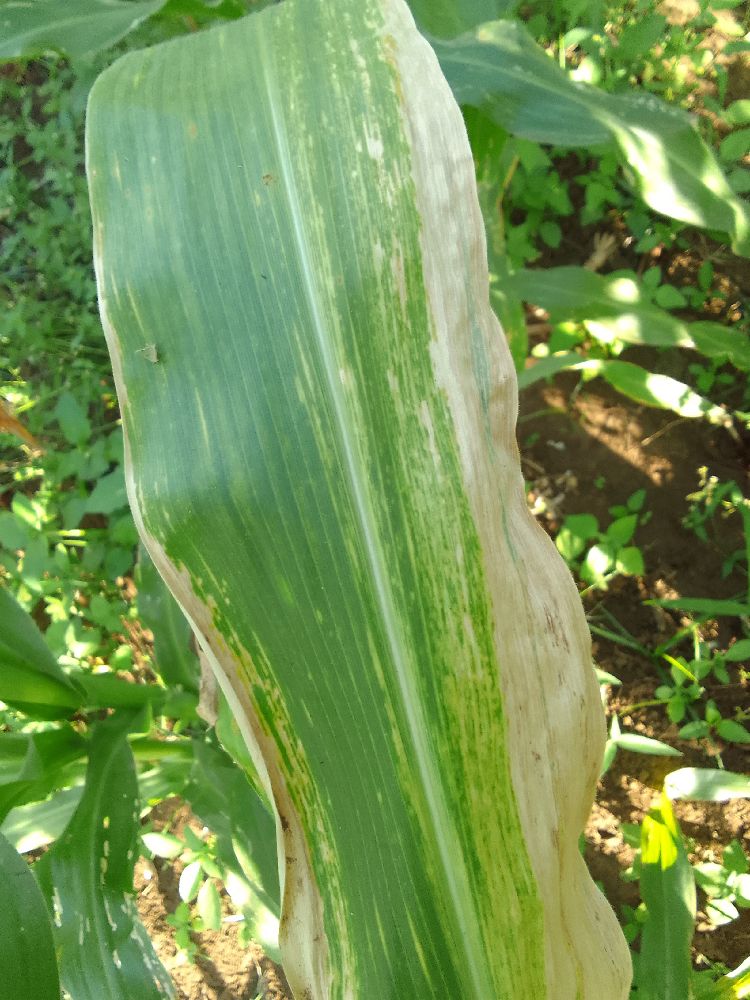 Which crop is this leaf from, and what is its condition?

maize, maize lethal necrosis
